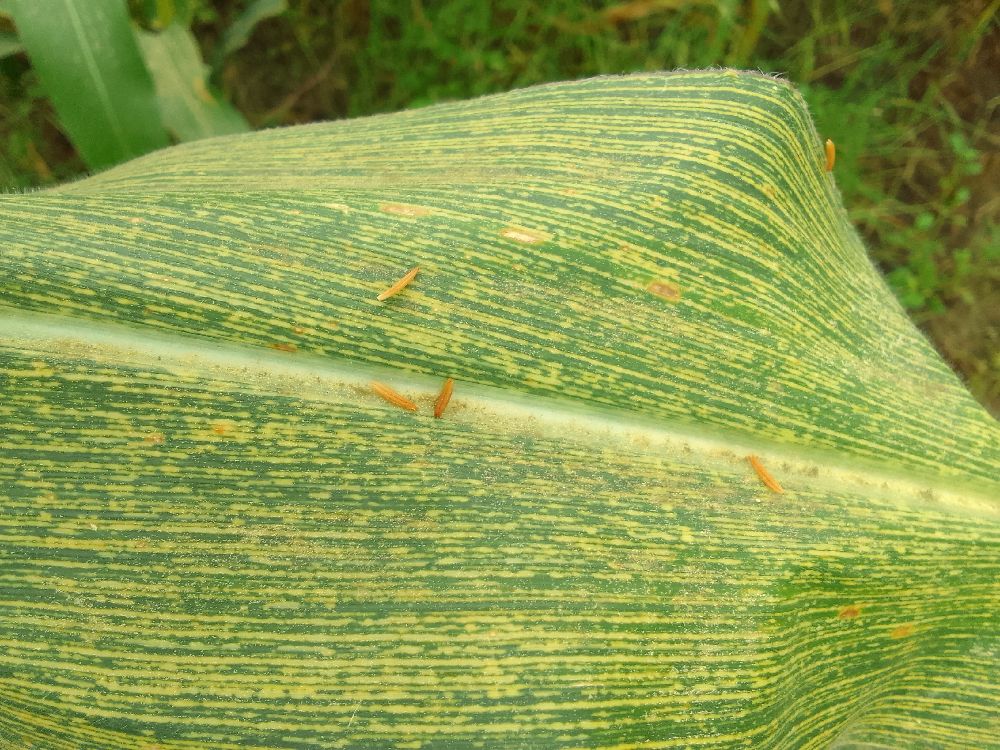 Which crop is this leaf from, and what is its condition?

maize, maize streak virus
